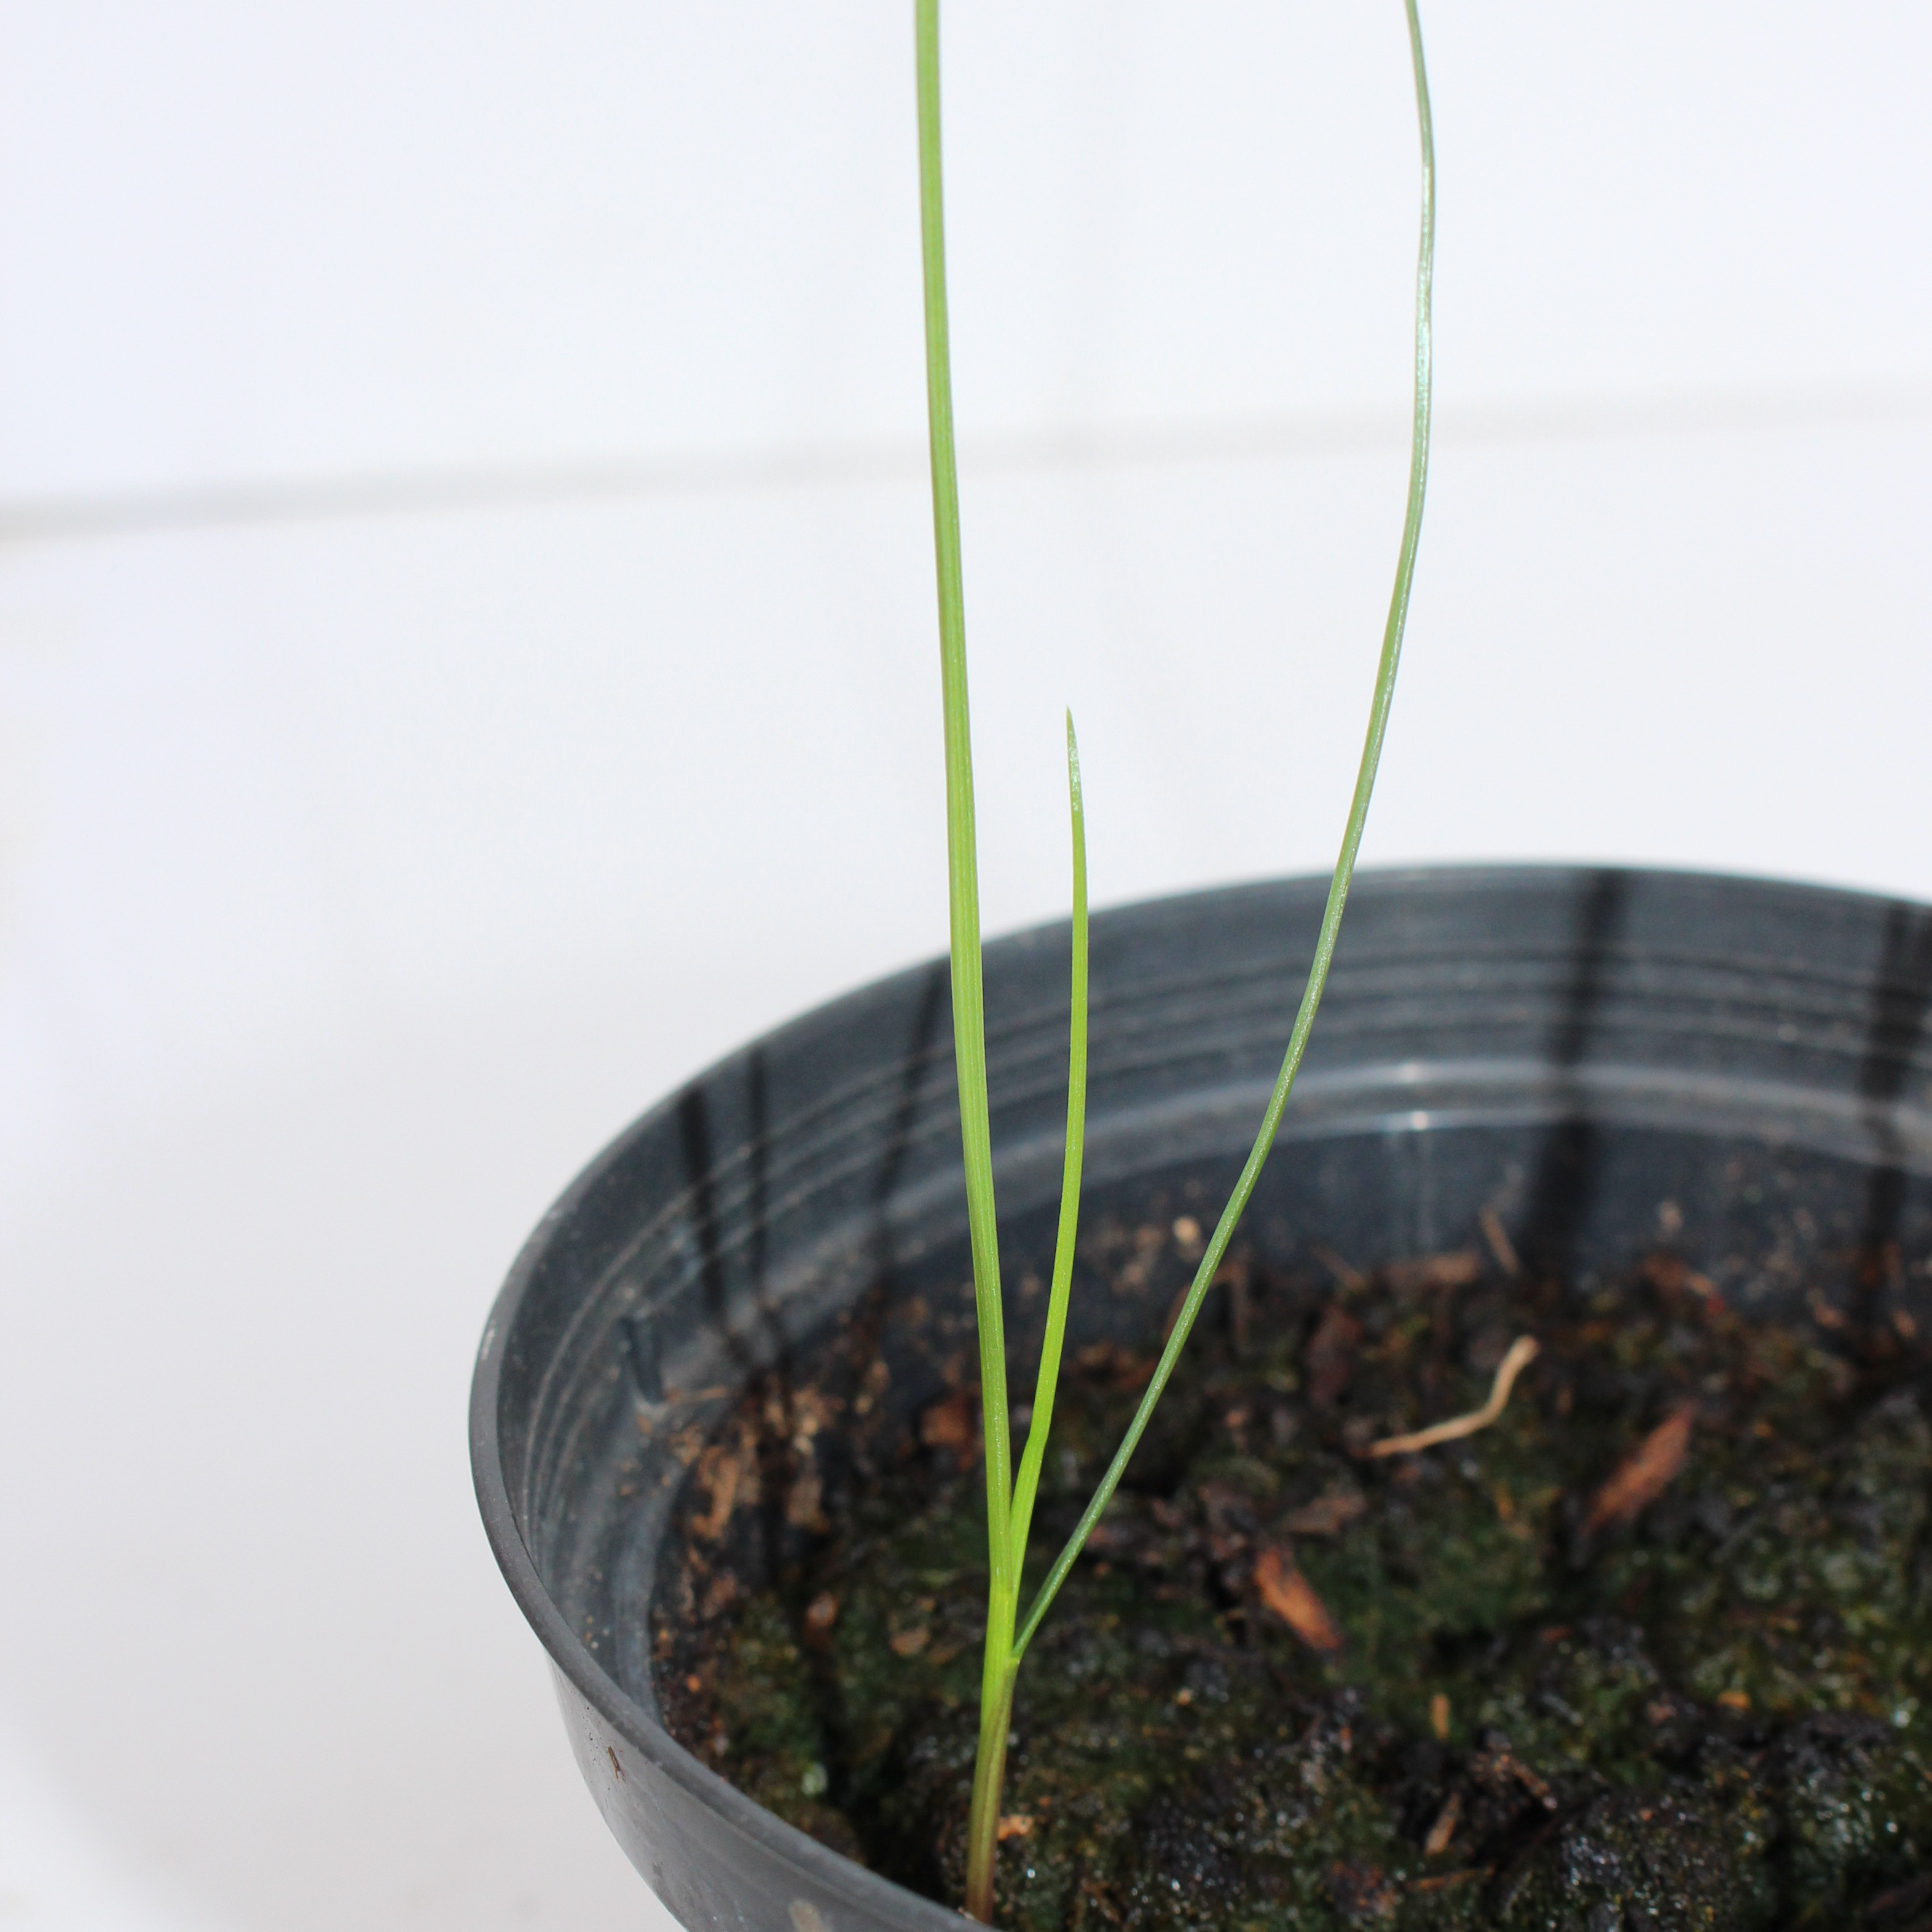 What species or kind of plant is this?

Lolium multiflorum
